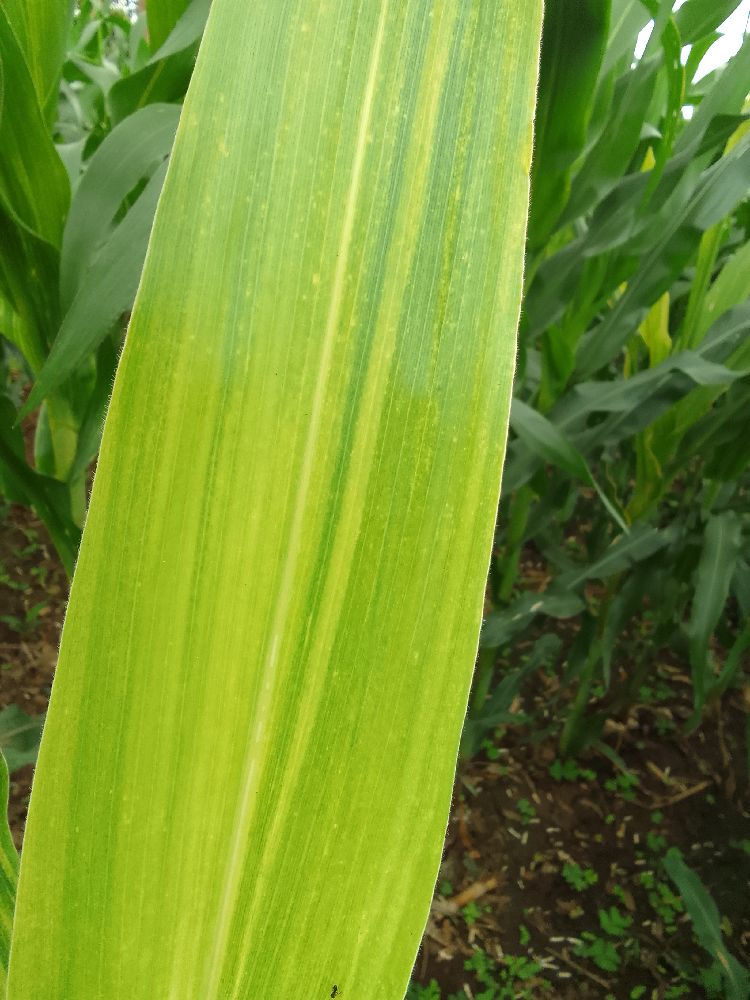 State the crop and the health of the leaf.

maize, maize lethal necrosis
